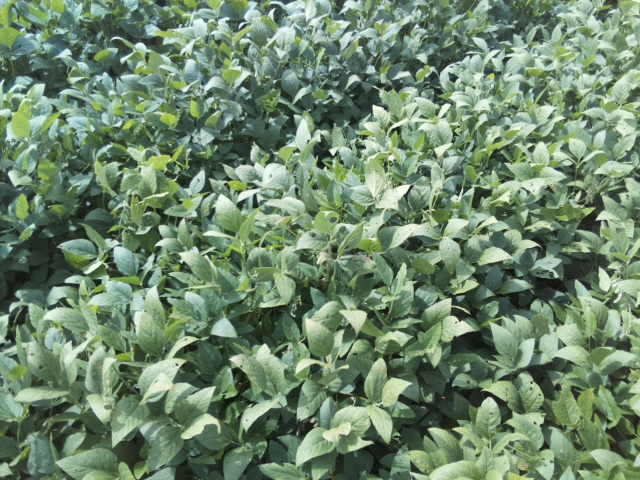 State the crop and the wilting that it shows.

soybean, leaflets folding inward at secondary pulvinus with no turgor loss in leaflets or petioles
